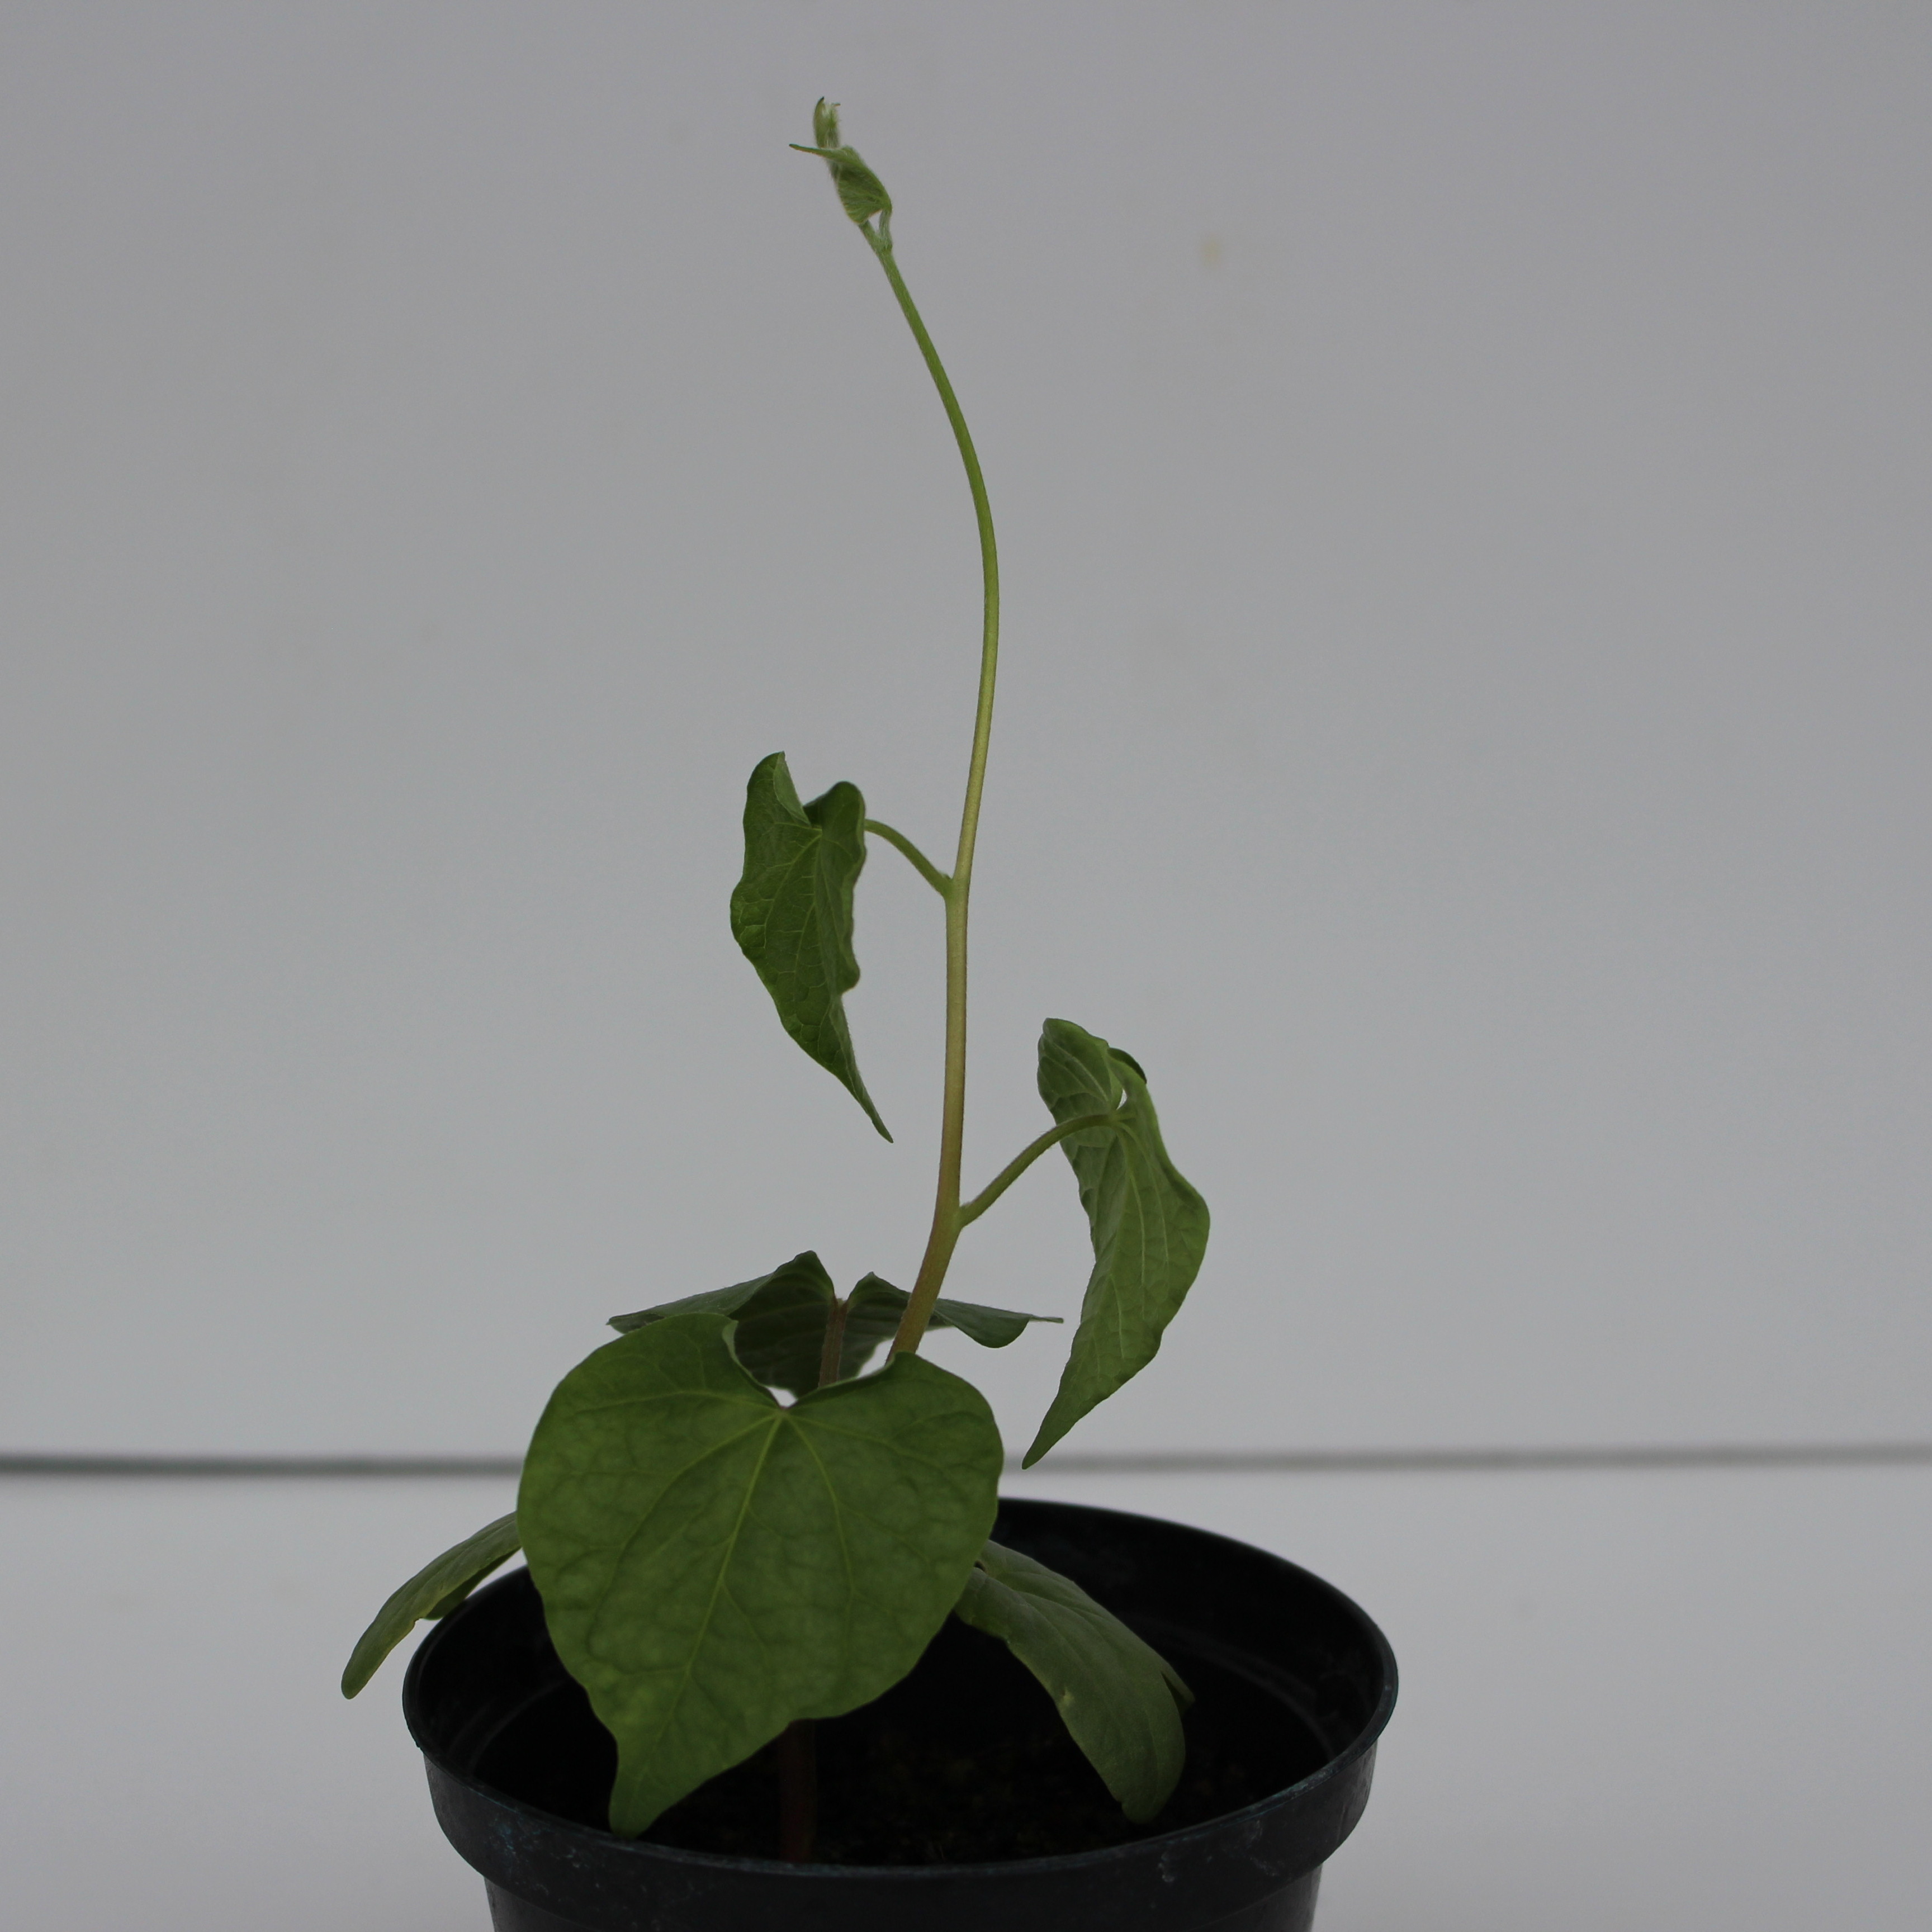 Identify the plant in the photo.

Convolvulus arvensis
